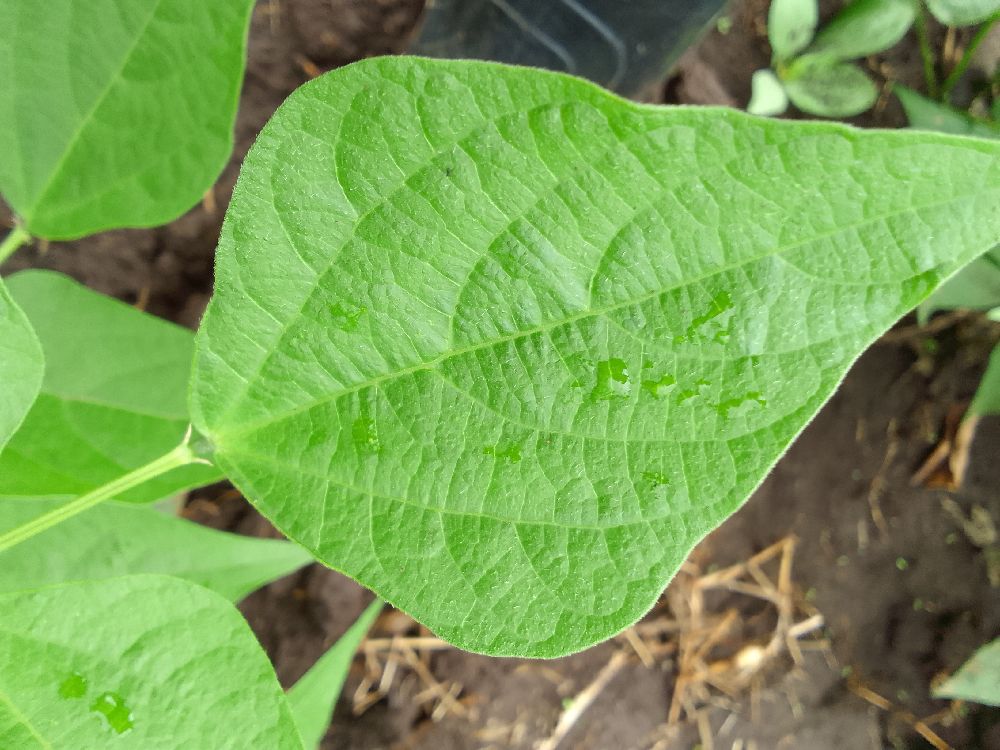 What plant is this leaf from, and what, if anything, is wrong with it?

common bean, healthy
